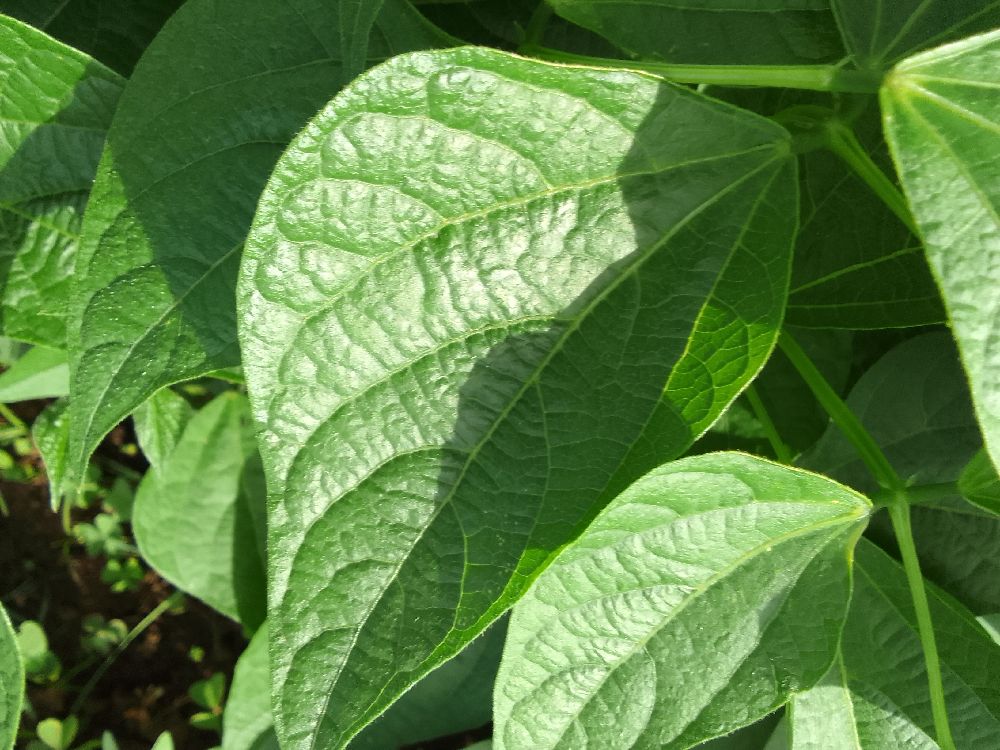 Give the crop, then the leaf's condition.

common bean, healthy
